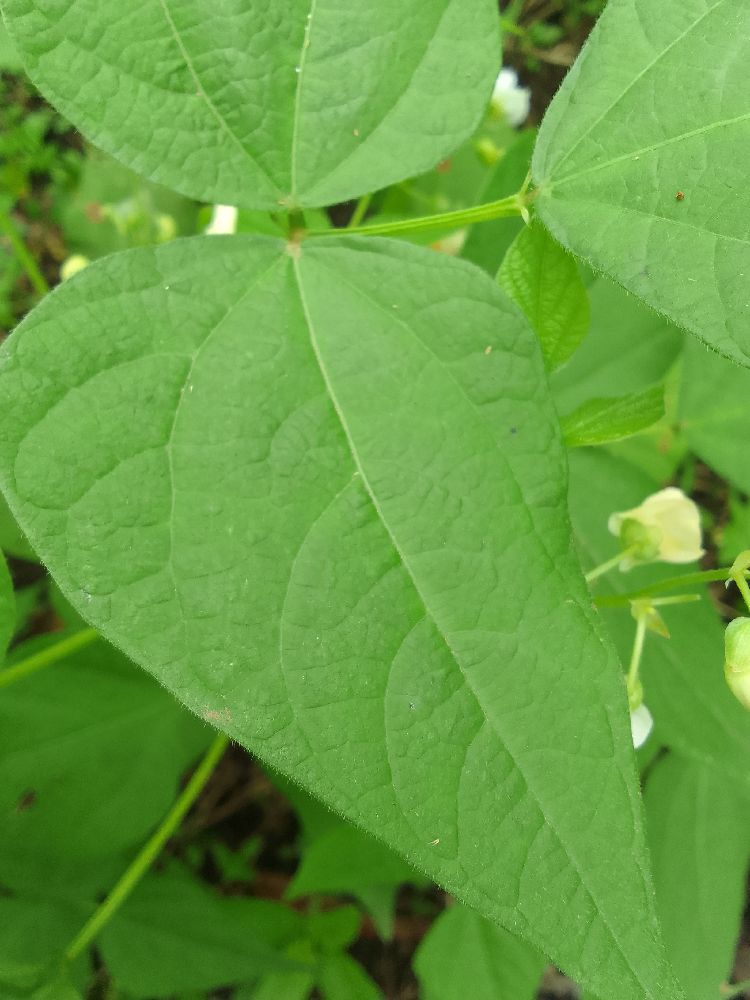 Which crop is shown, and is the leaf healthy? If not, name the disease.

common bean, healthy
